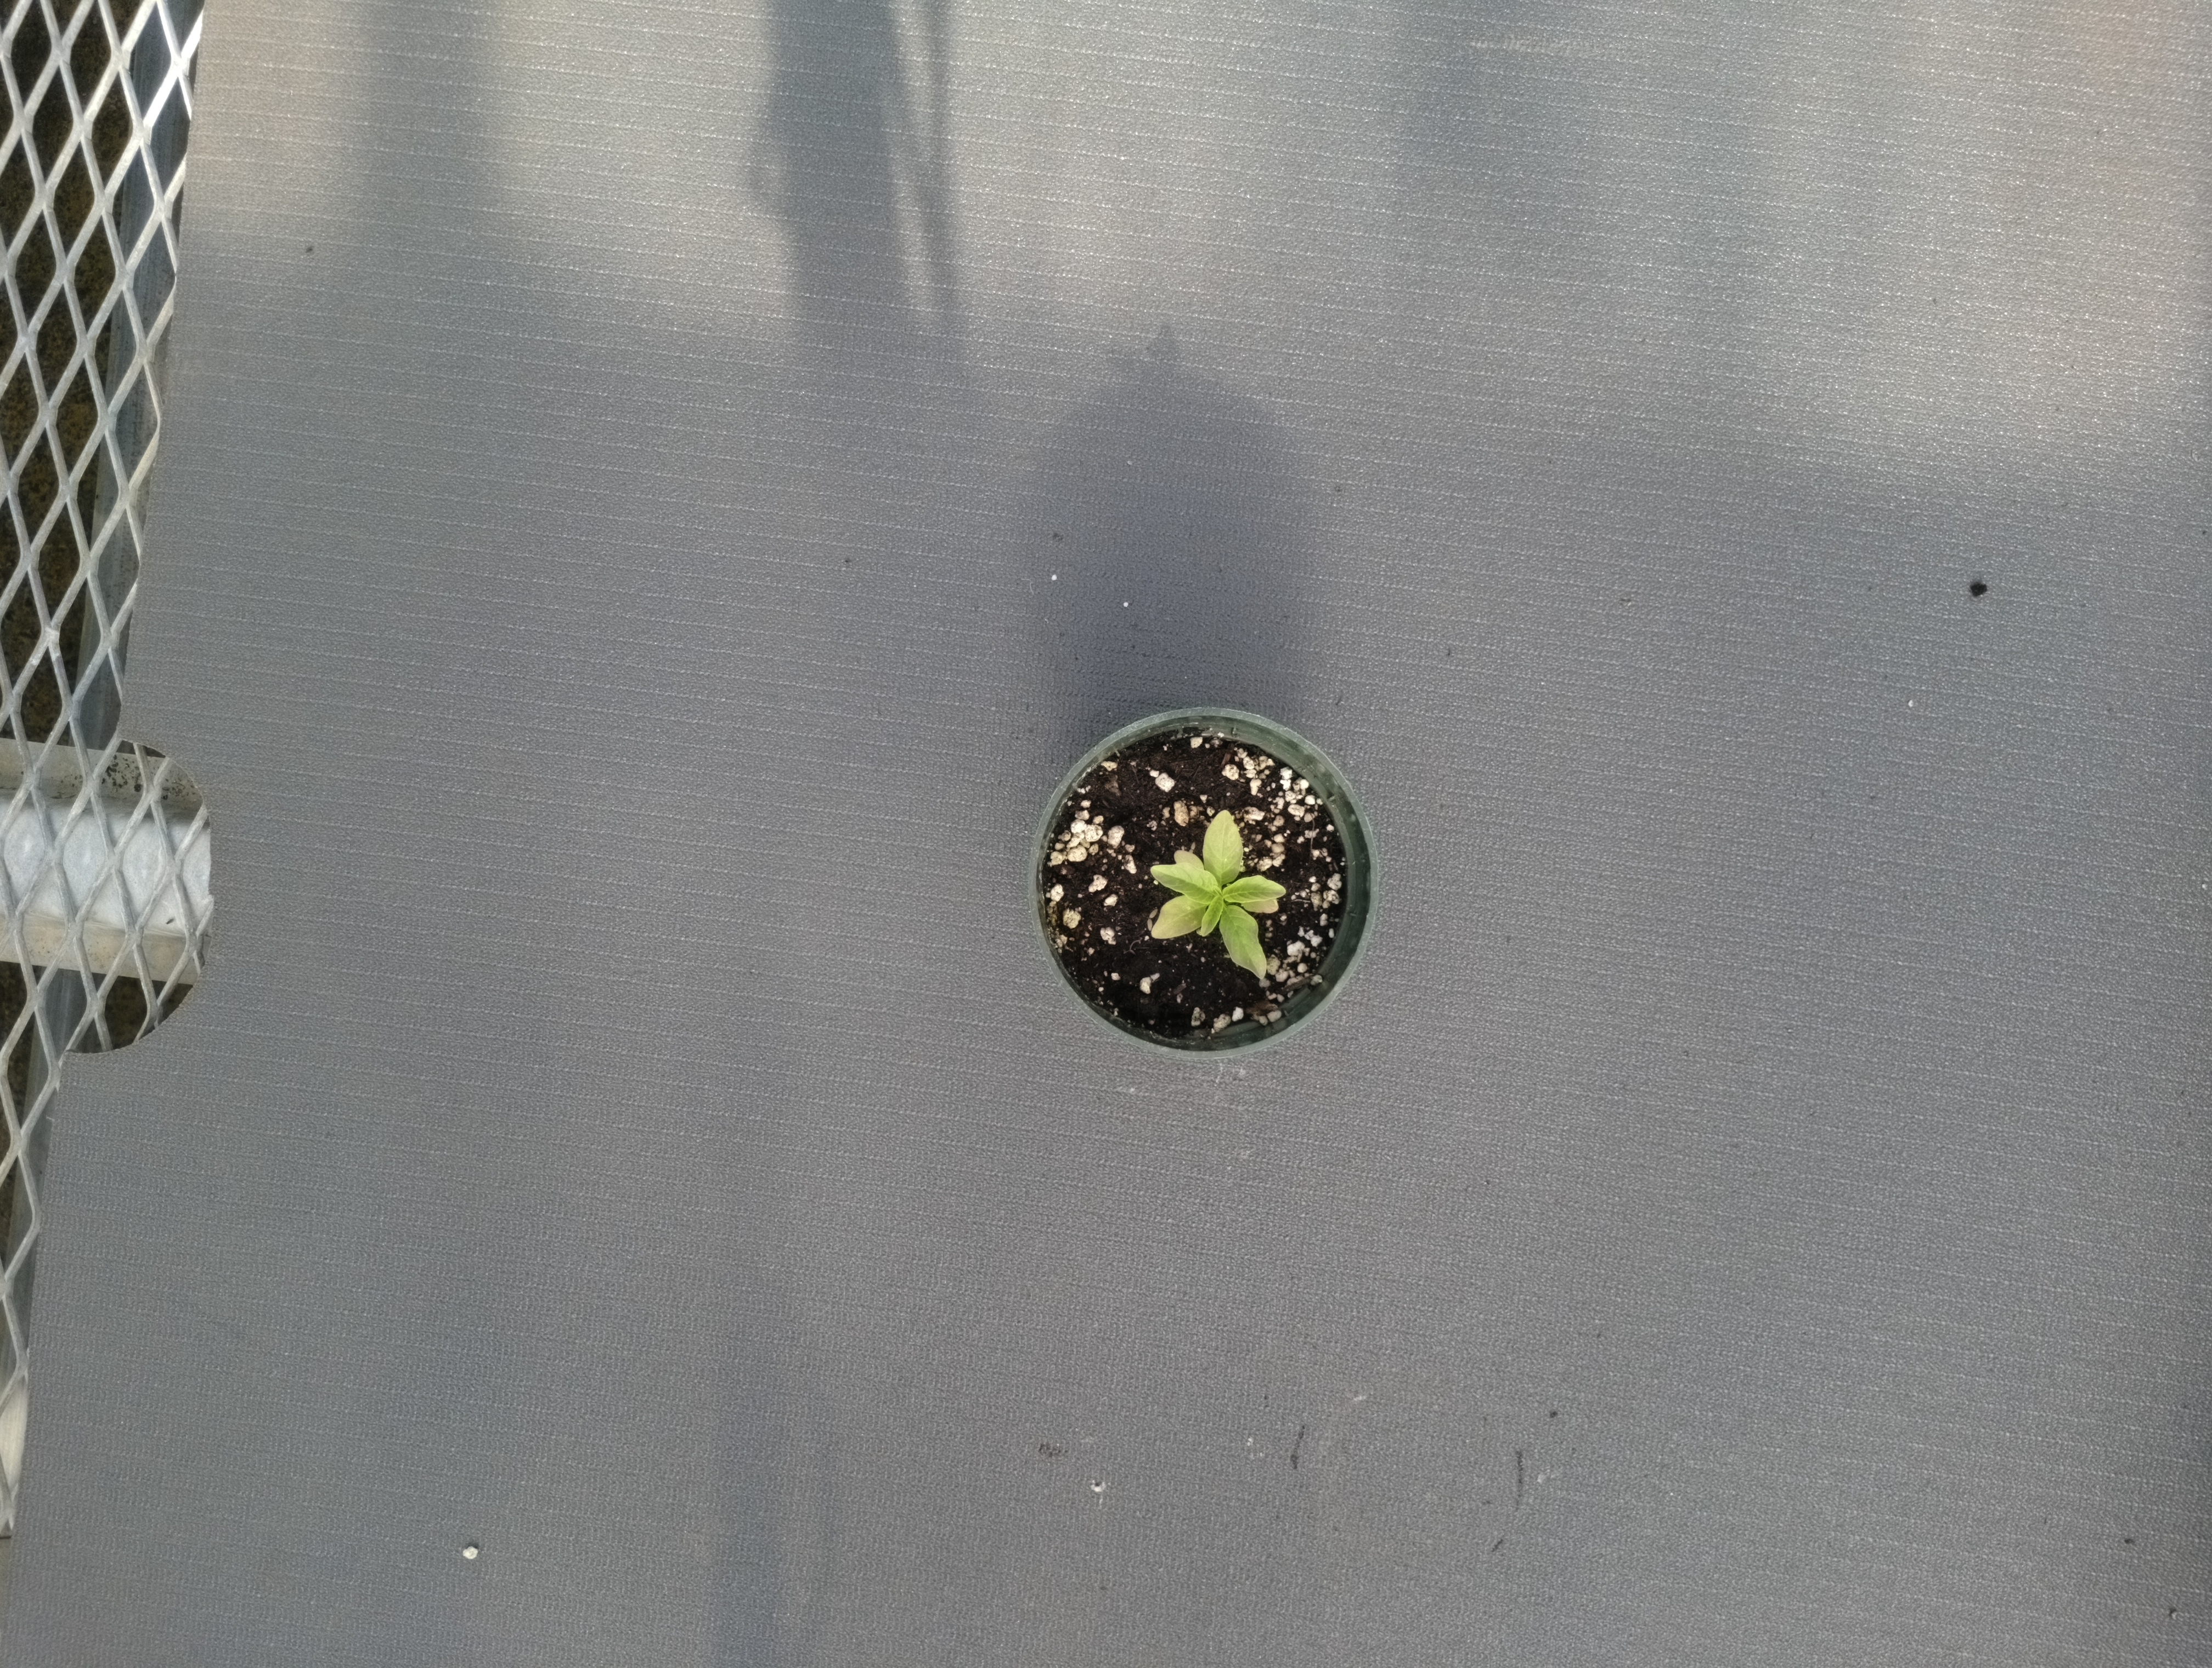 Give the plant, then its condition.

waterhemp, healthy untreated
